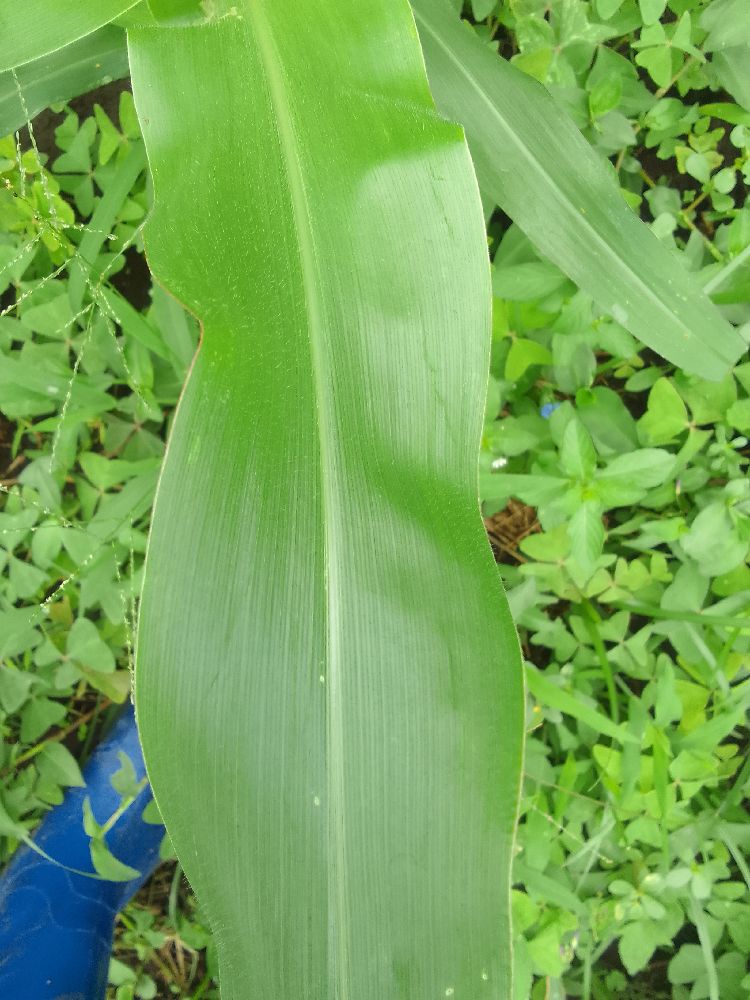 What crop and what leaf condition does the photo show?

maize, healthy
